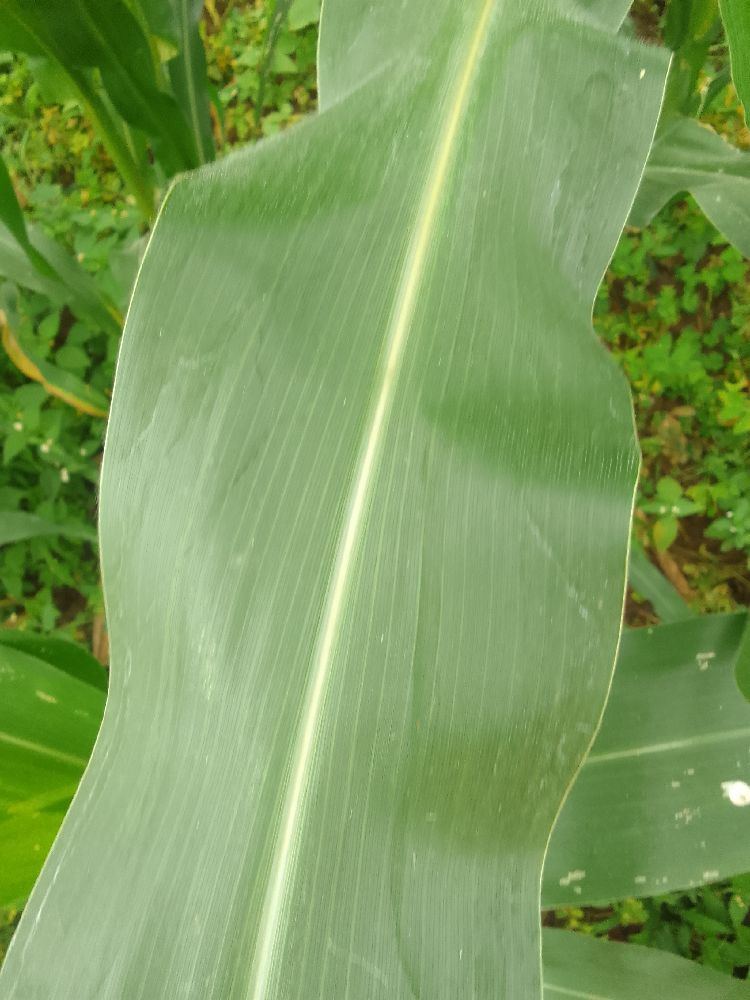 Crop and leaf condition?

maize, healthy
